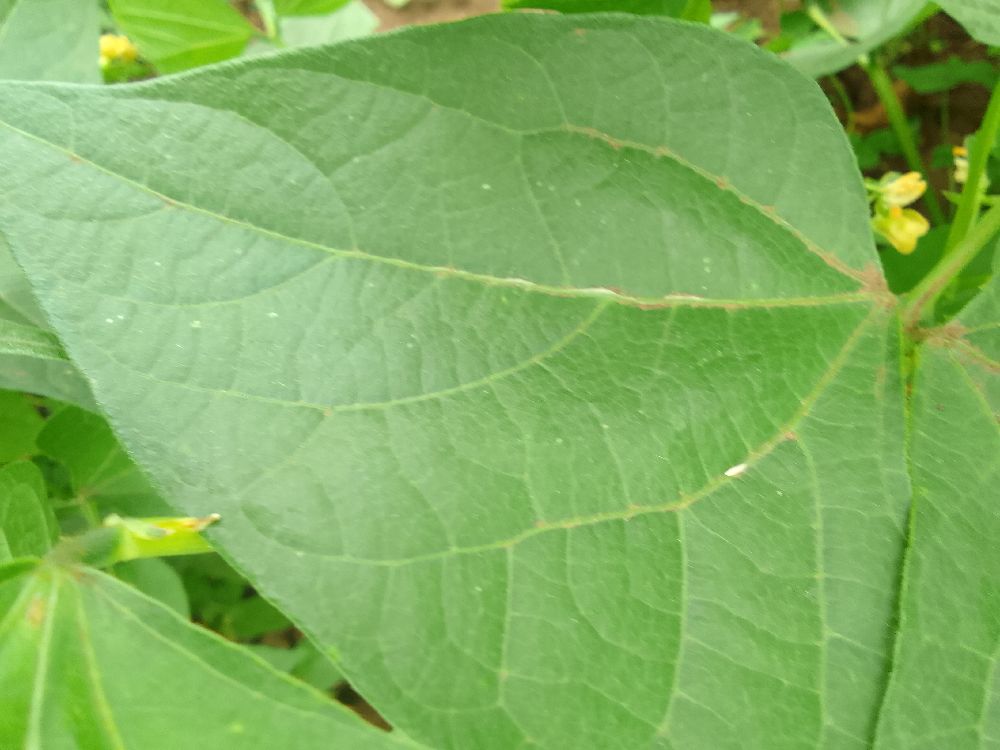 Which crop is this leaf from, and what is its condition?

common bean, healthy
